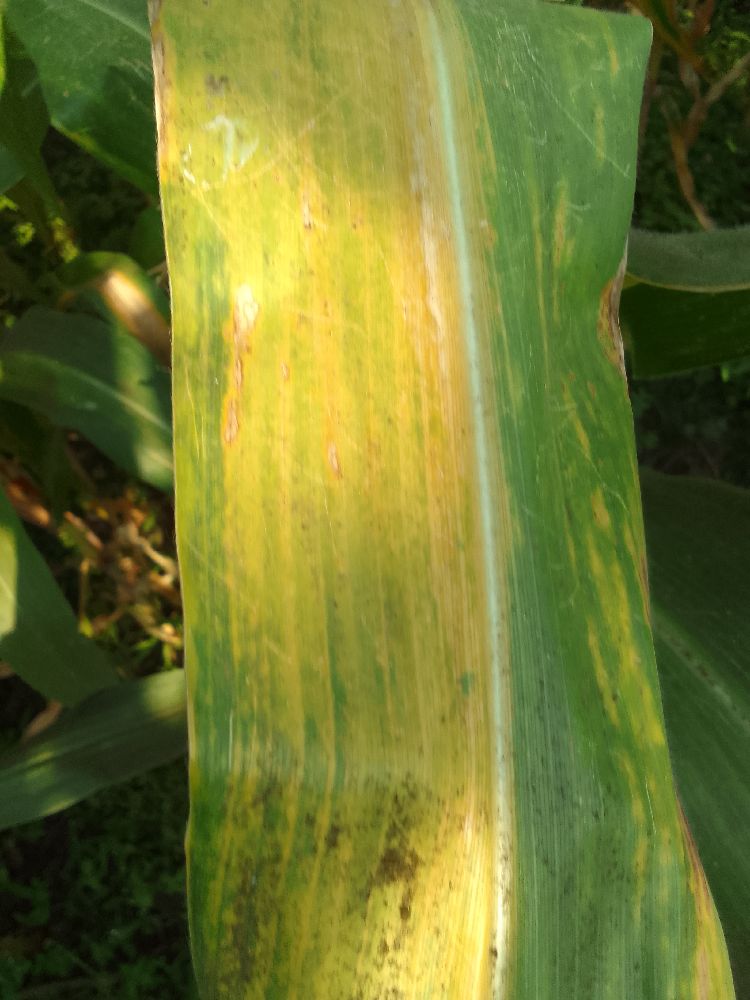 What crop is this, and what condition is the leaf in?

maize, maize lethal necrosis
